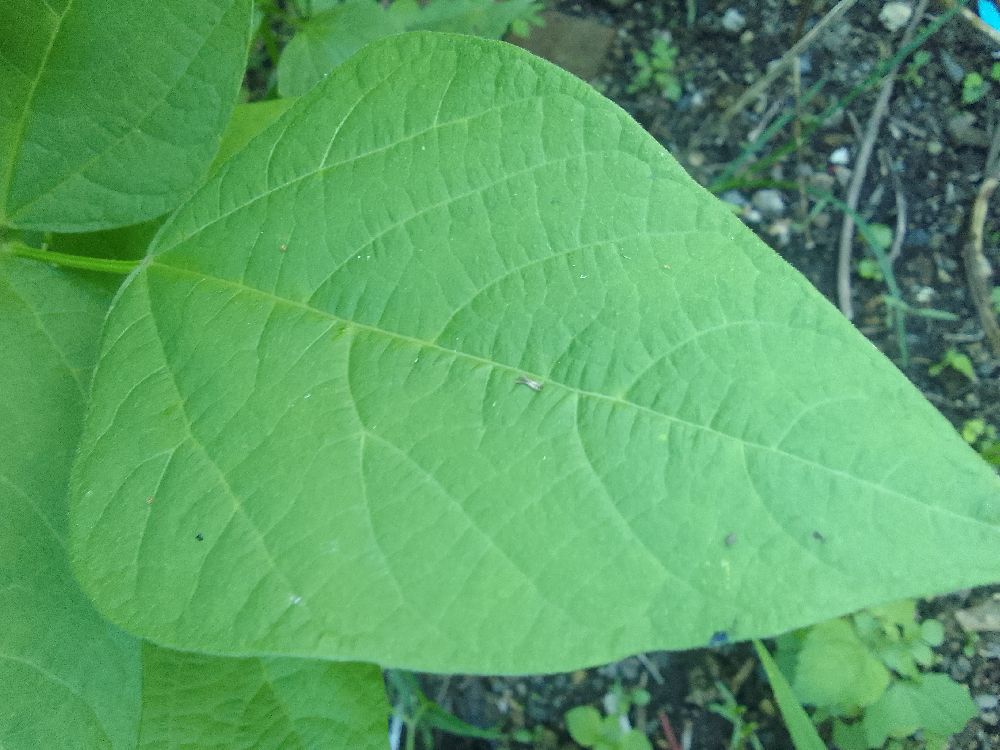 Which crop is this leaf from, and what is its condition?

common bean, healthy
